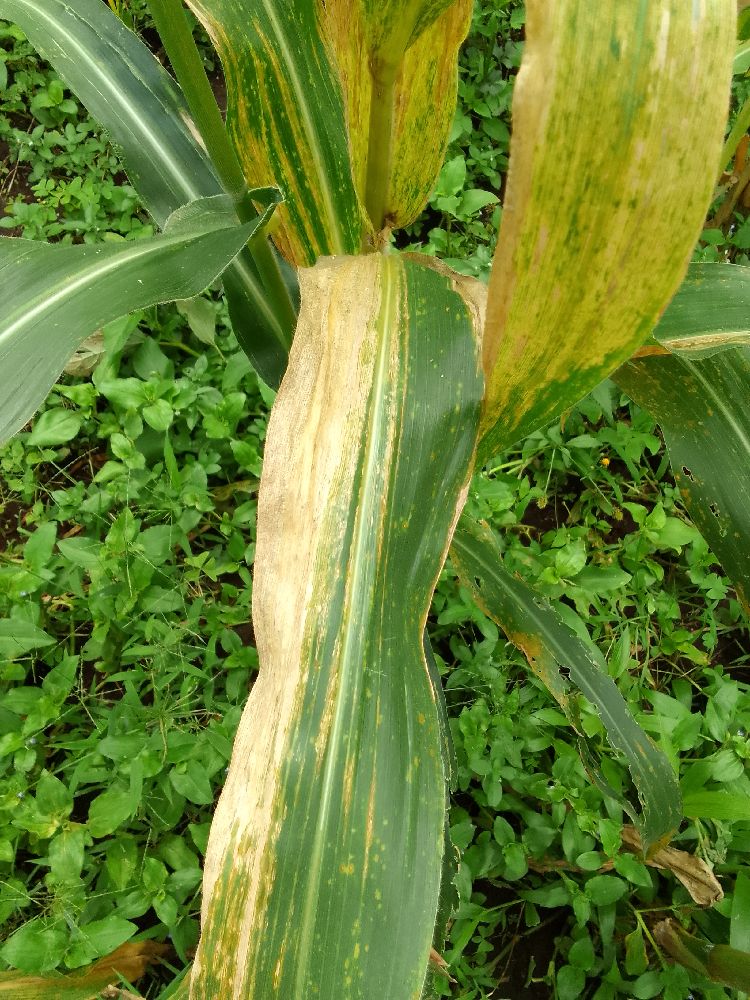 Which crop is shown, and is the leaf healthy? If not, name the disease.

maize, maize lethal necrosis
